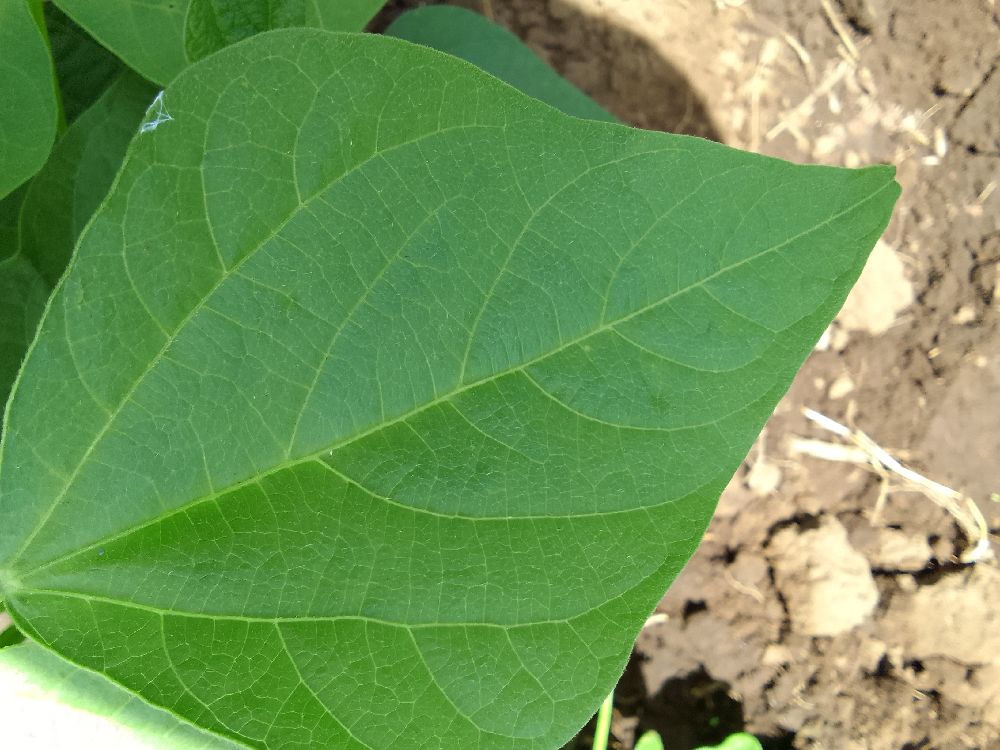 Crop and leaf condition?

common bean, healthy
